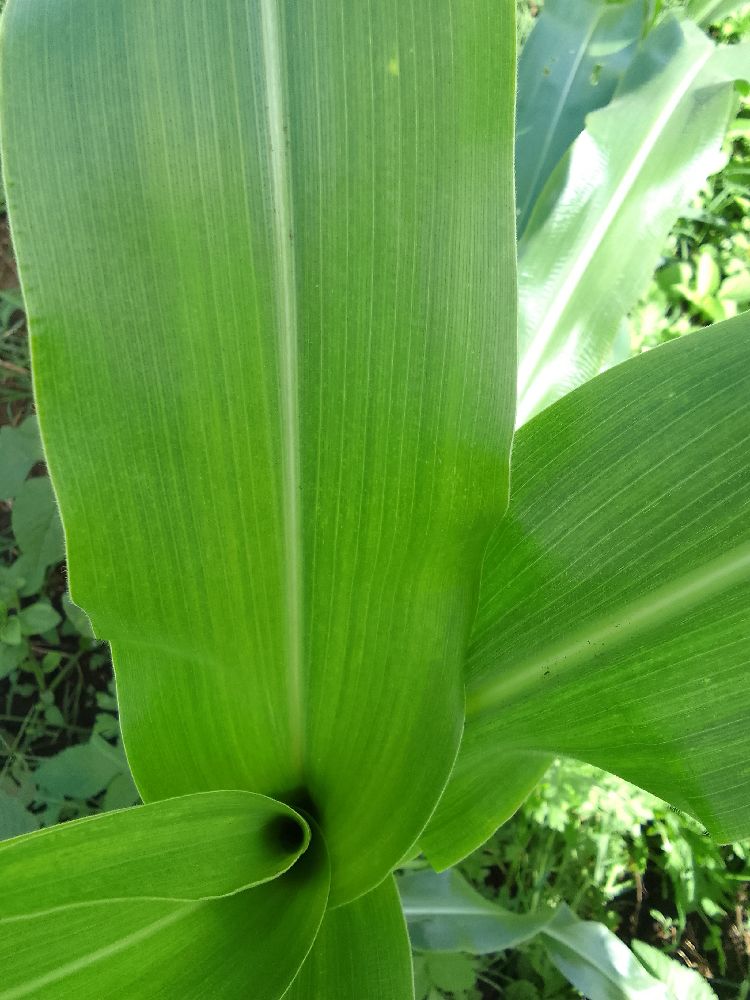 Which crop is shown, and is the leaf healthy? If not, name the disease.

maize, maize streak virus
